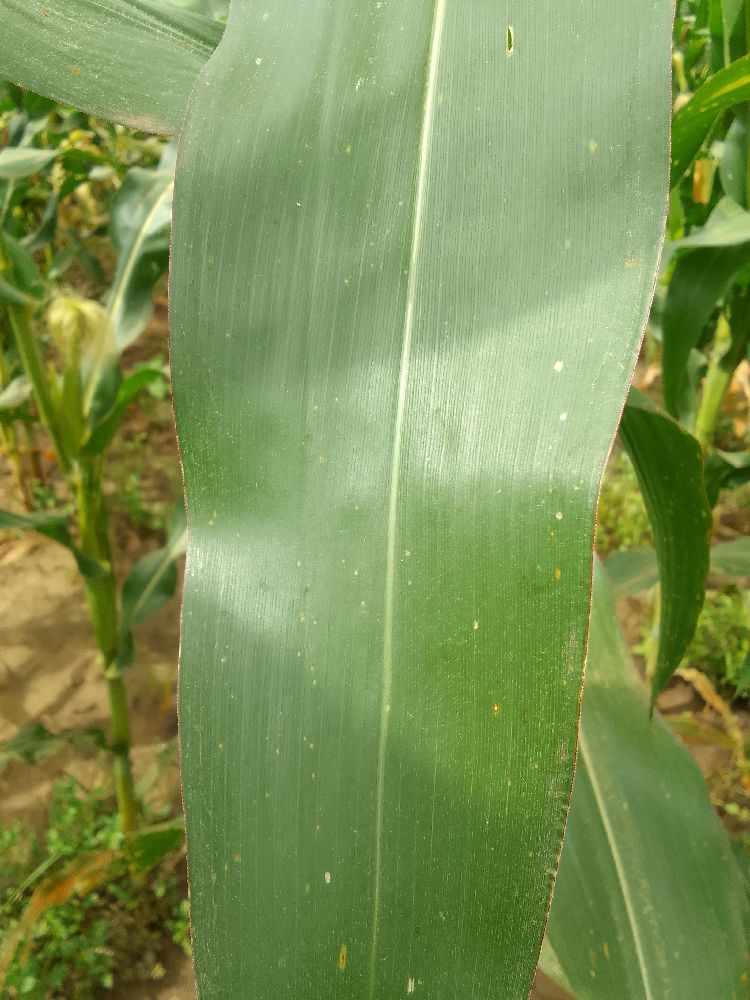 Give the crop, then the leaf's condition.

maize, healthy
